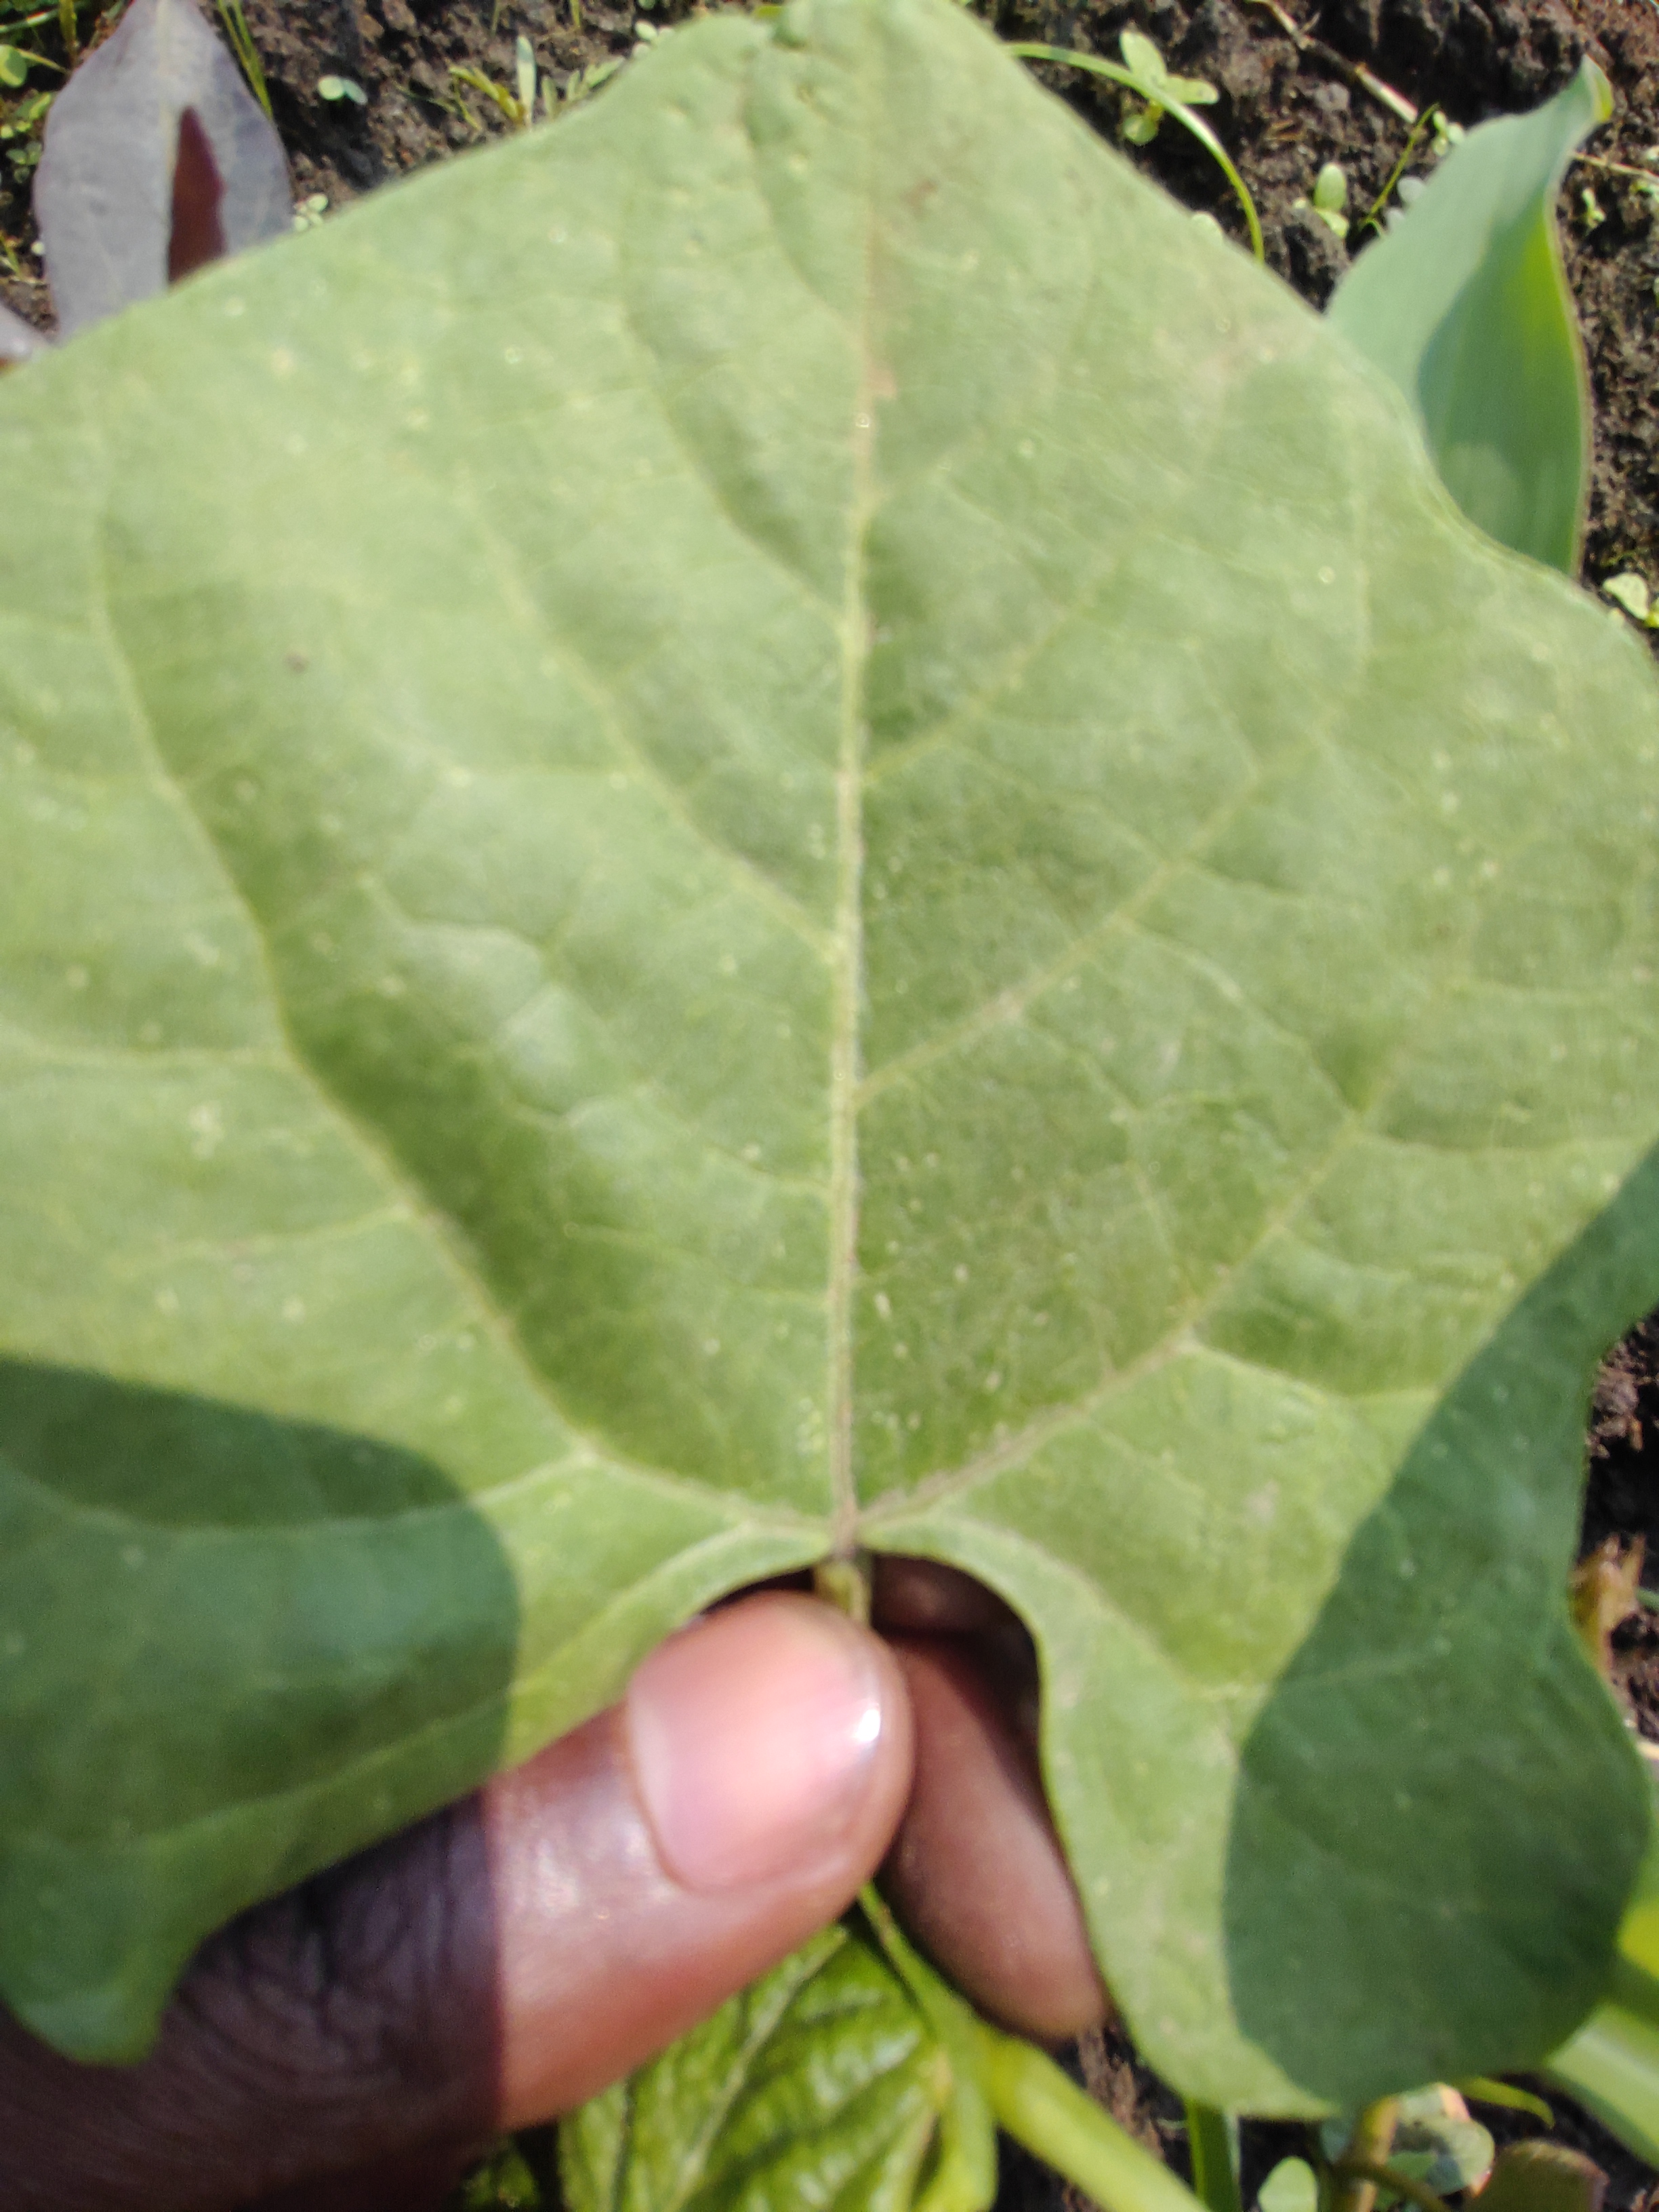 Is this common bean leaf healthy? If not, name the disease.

healthy
